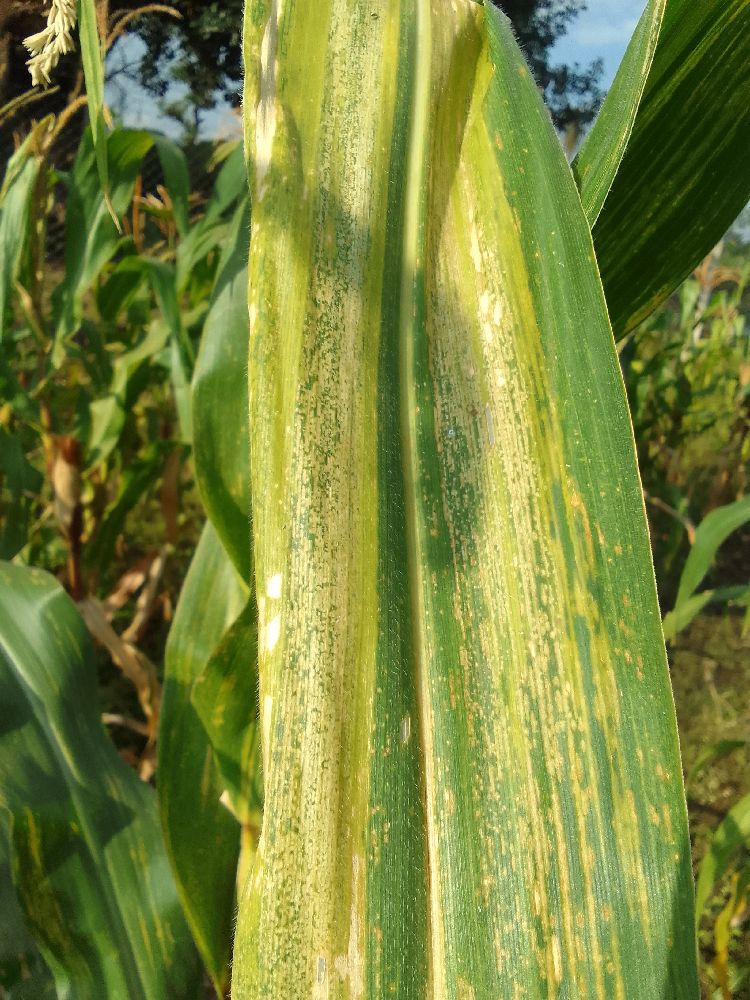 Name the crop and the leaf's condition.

maize, maize lethal necrosis
